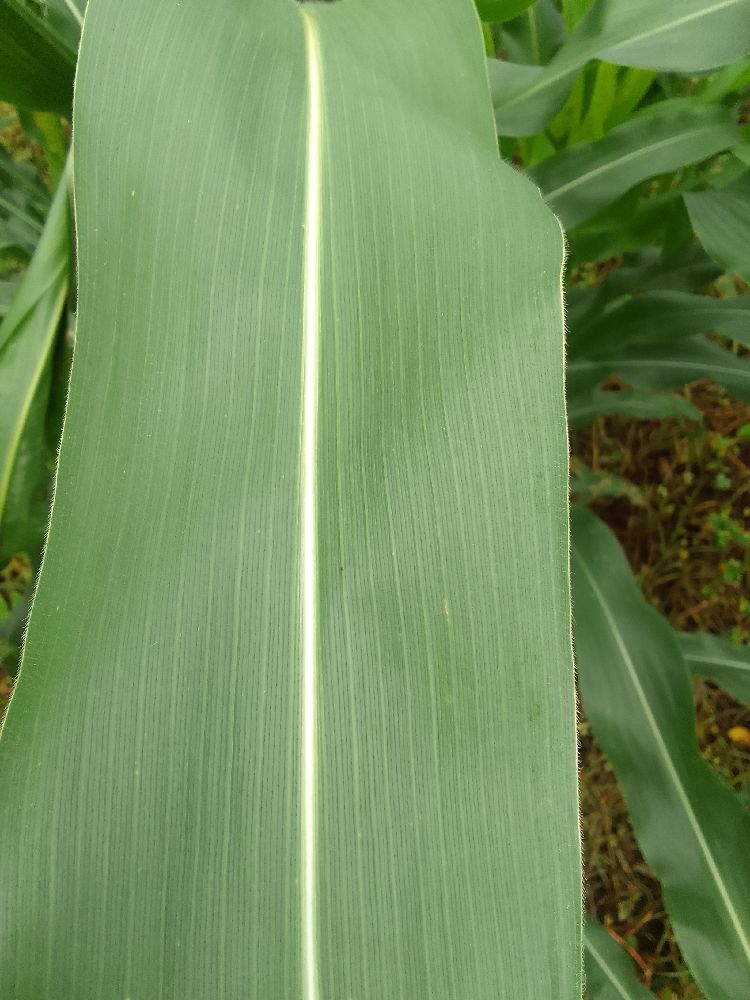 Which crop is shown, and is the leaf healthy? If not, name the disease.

maize, healthy
